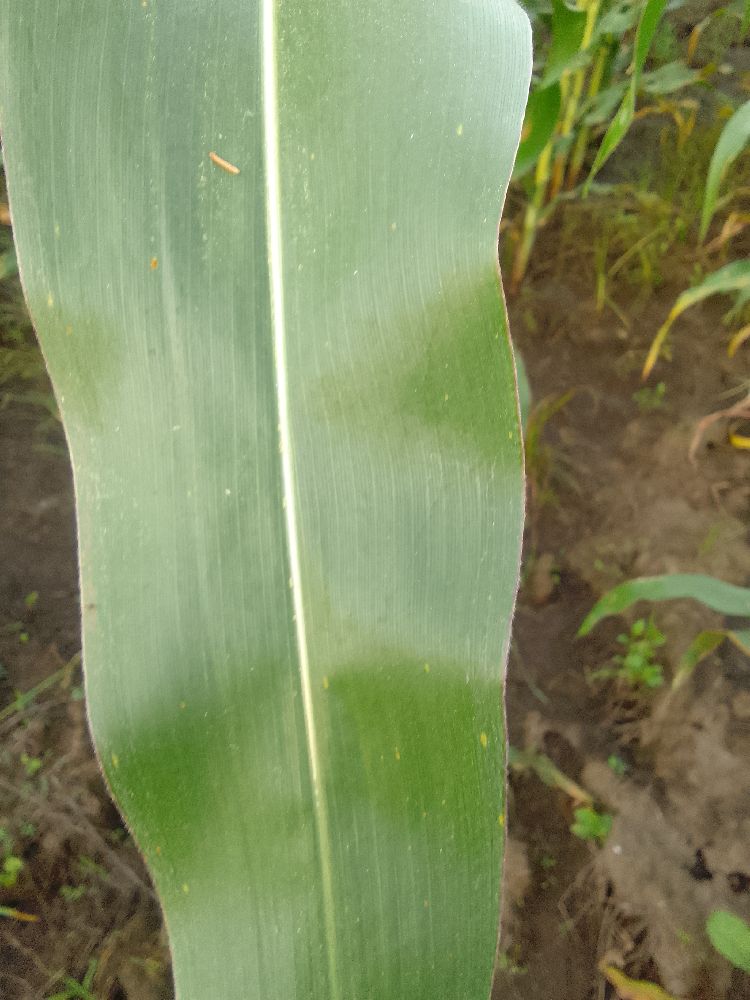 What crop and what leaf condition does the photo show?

maize, healthy
